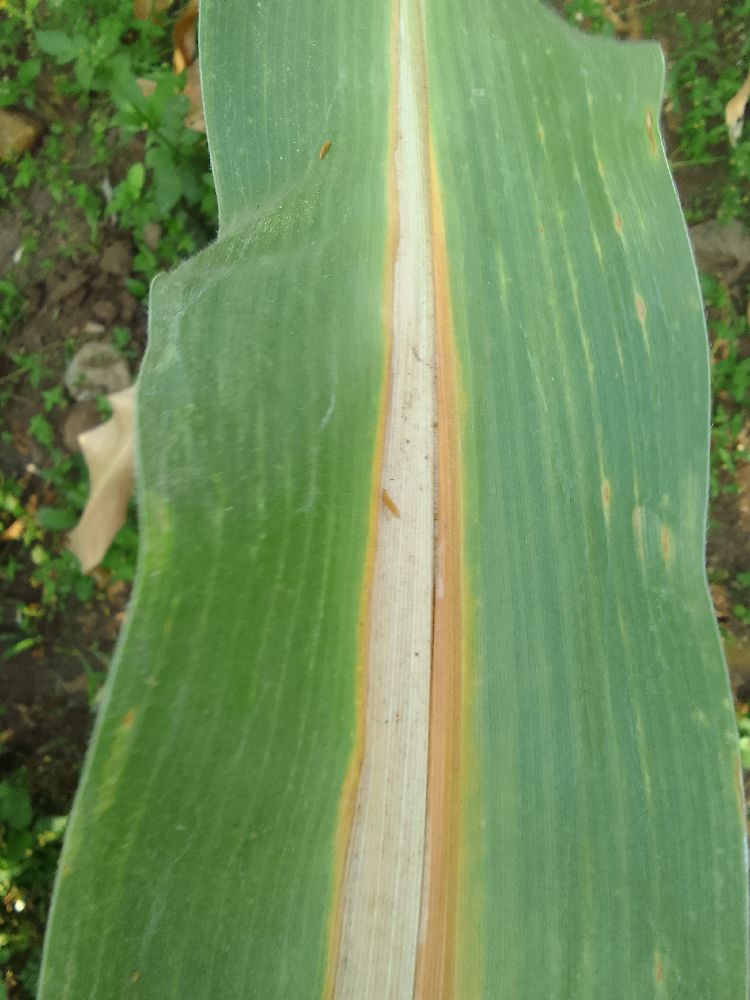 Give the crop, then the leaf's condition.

maize, maize lethal necrosis
